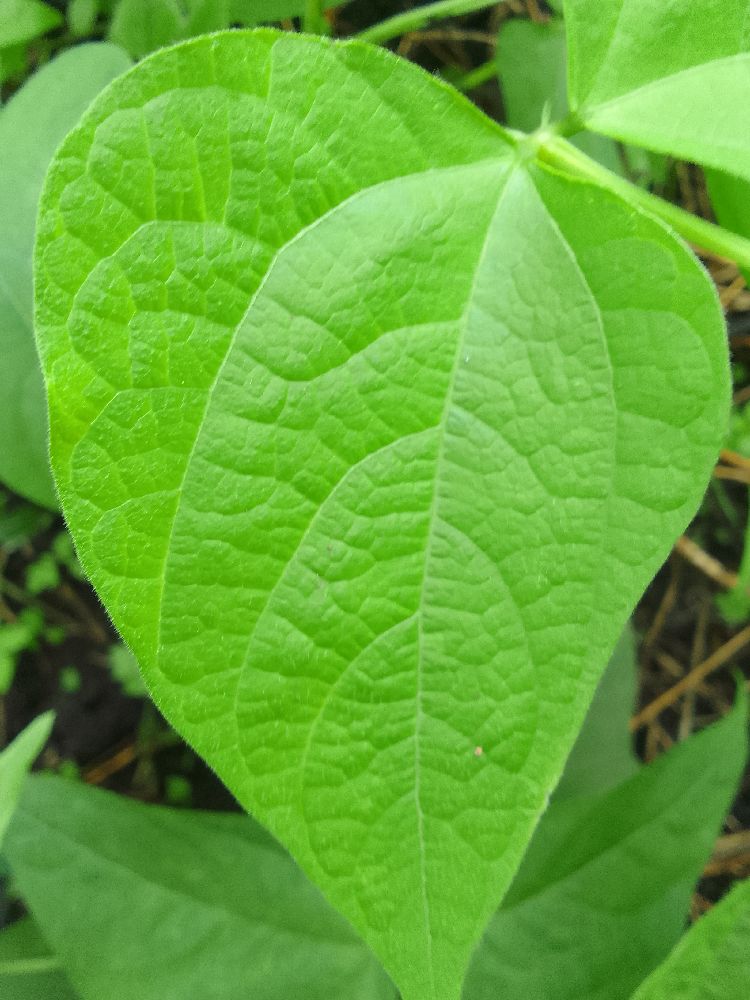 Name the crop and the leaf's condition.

common bean, healthy
